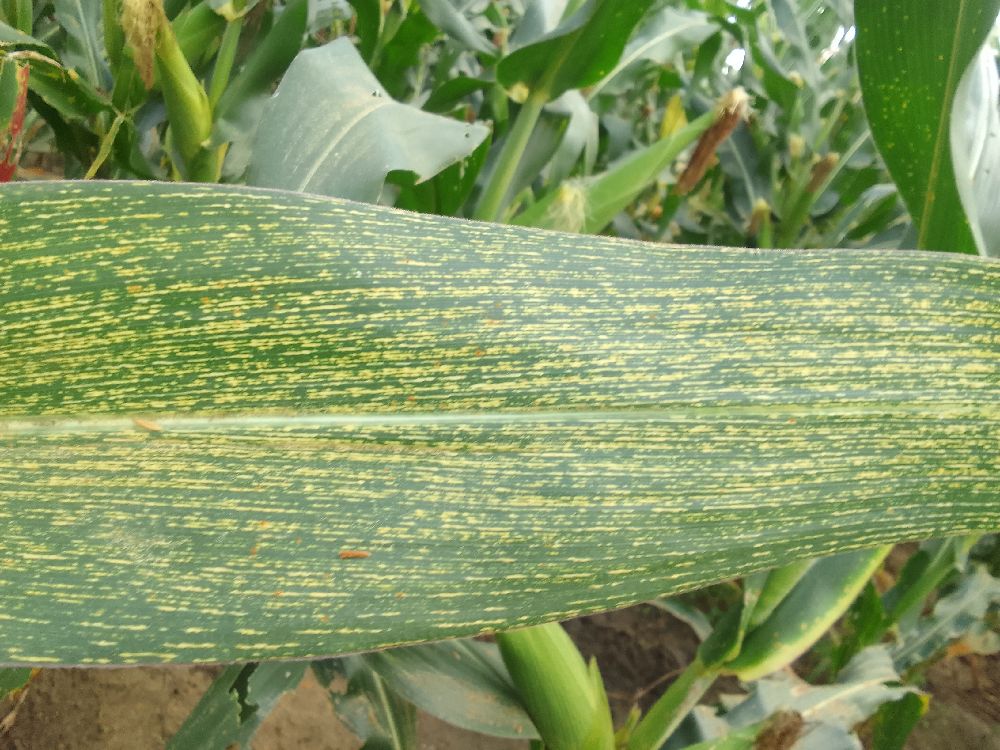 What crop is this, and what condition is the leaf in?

maize, maize streak virus
